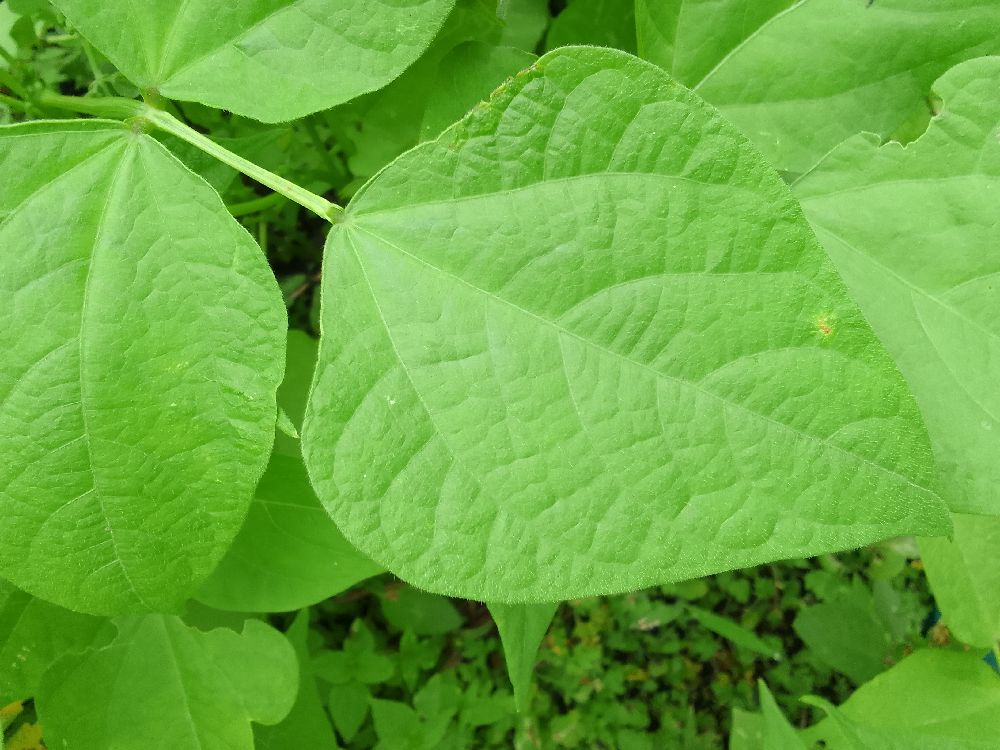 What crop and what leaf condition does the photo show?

common bean, healthy
